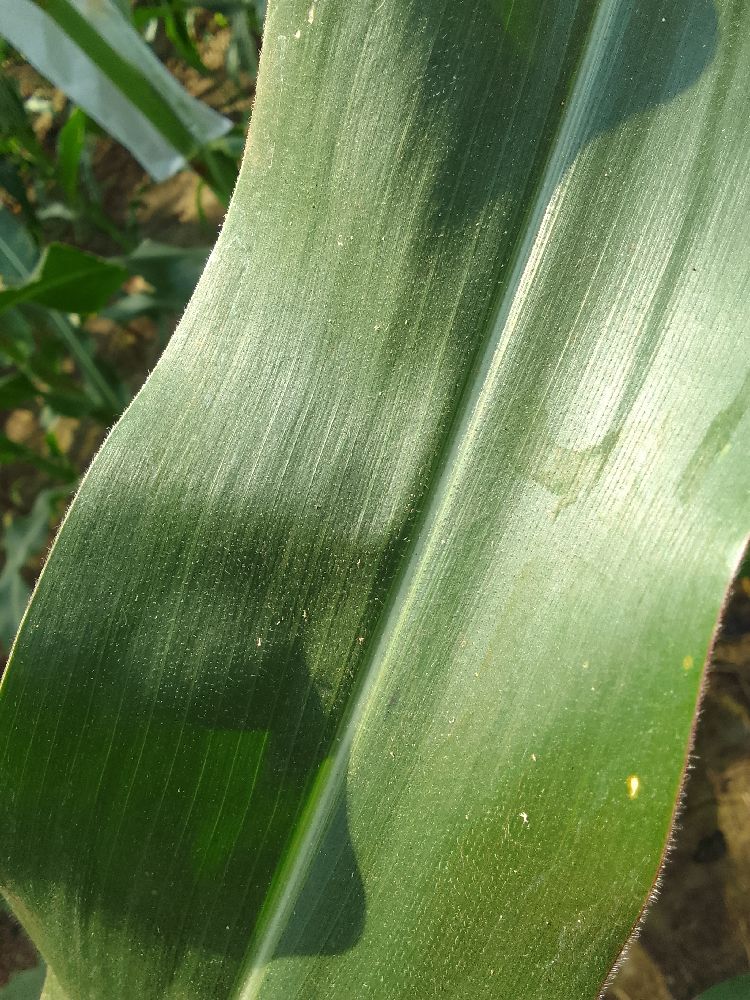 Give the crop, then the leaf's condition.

maize, healthy
